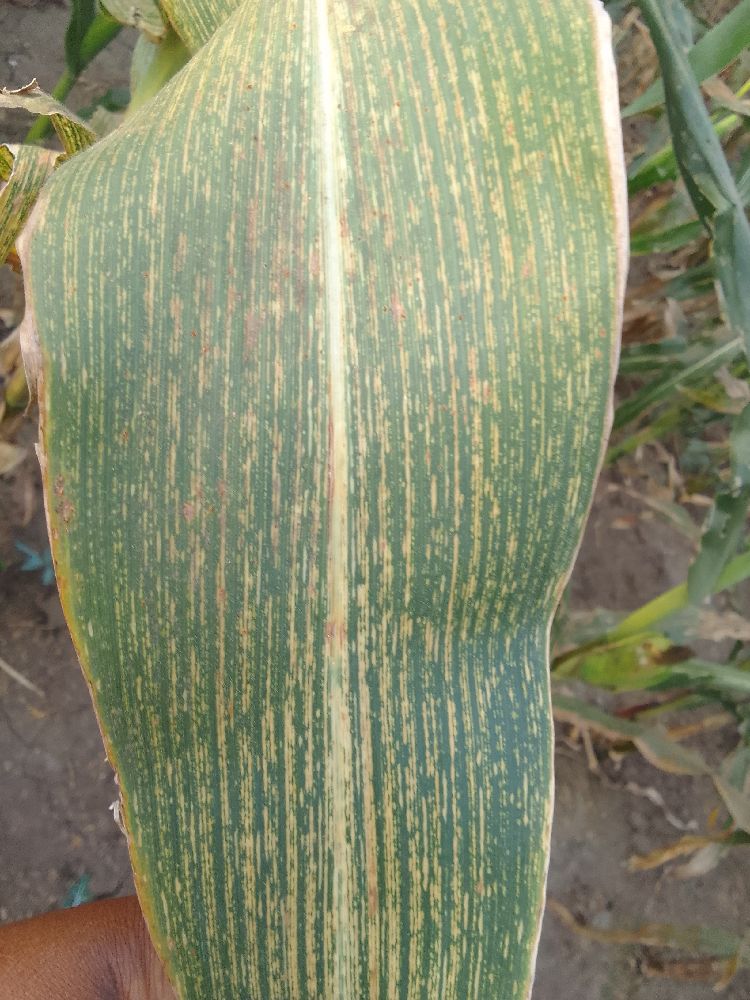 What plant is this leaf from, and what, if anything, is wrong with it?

maize, maize streak virus
